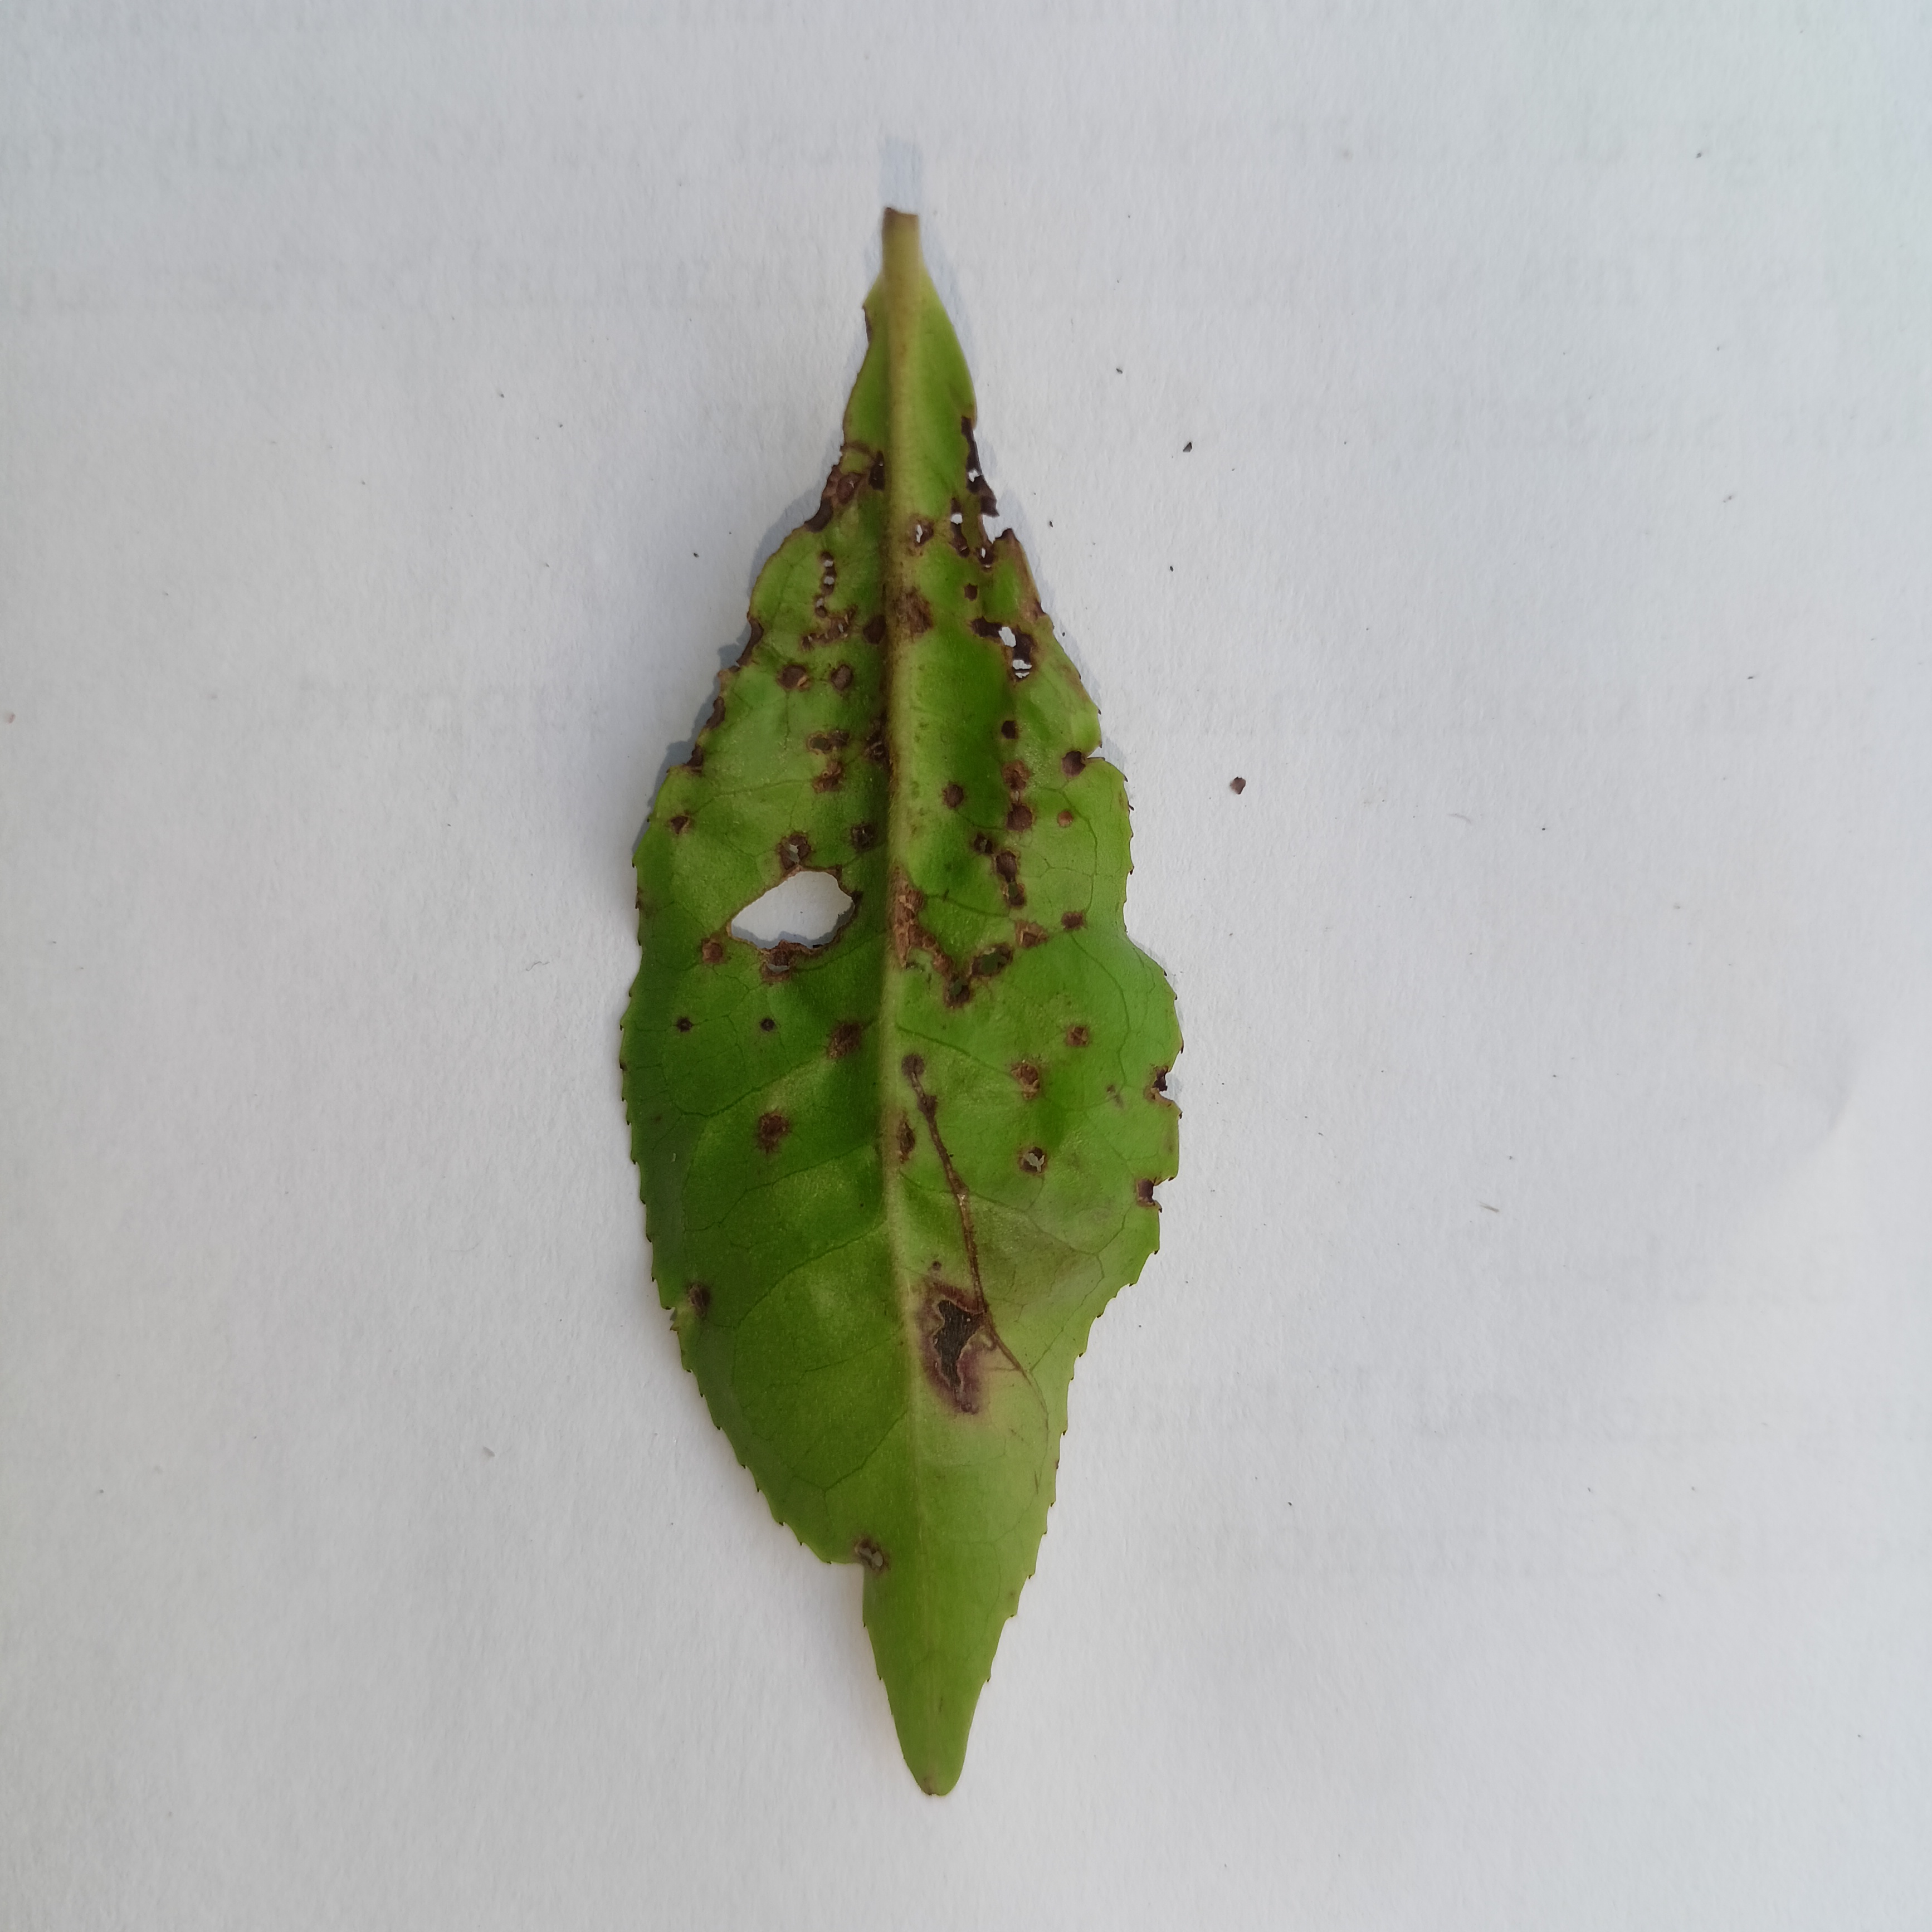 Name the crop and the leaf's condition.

tea, helopeltis
